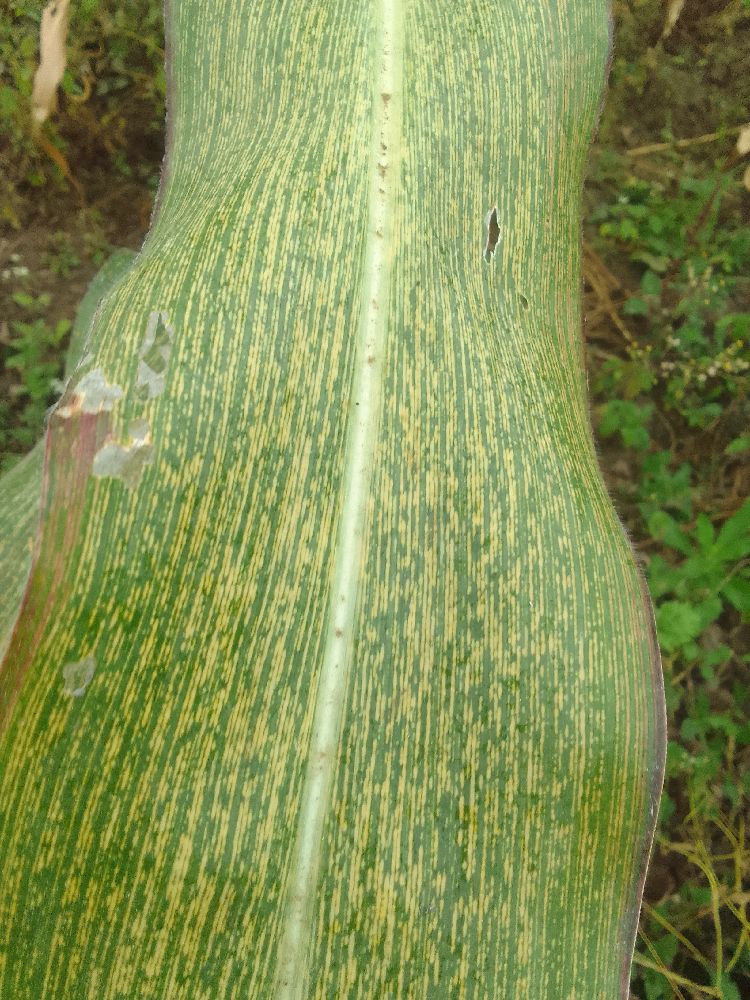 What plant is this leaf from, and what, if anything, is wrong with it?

maize, maize streak virus
